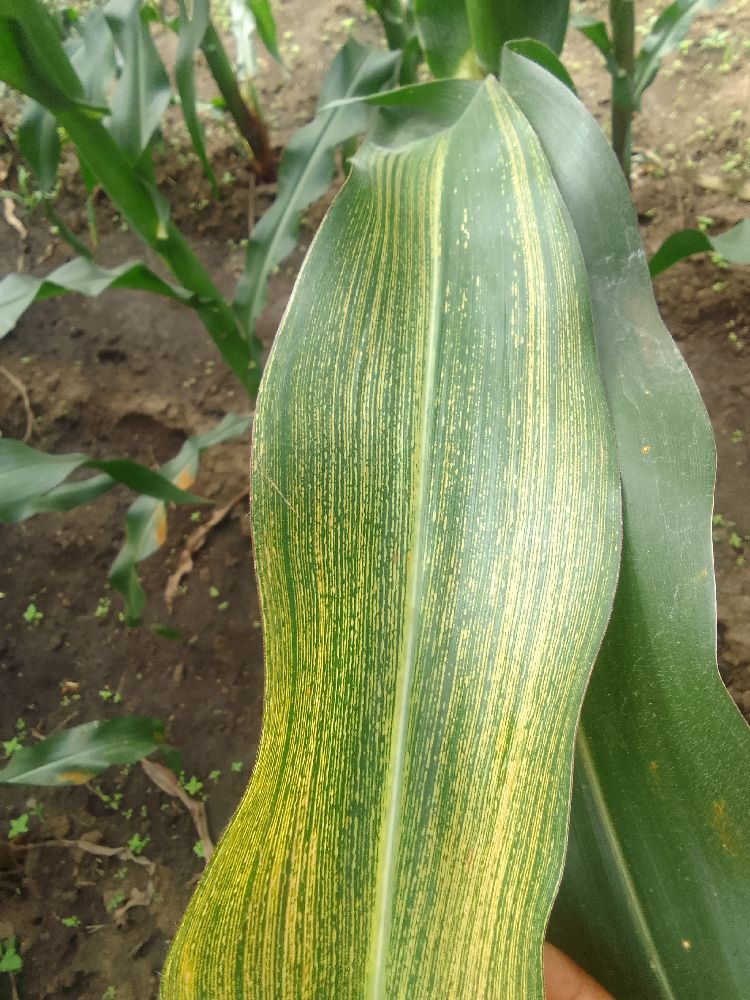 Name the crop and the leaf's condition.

maize, maize streak virus
